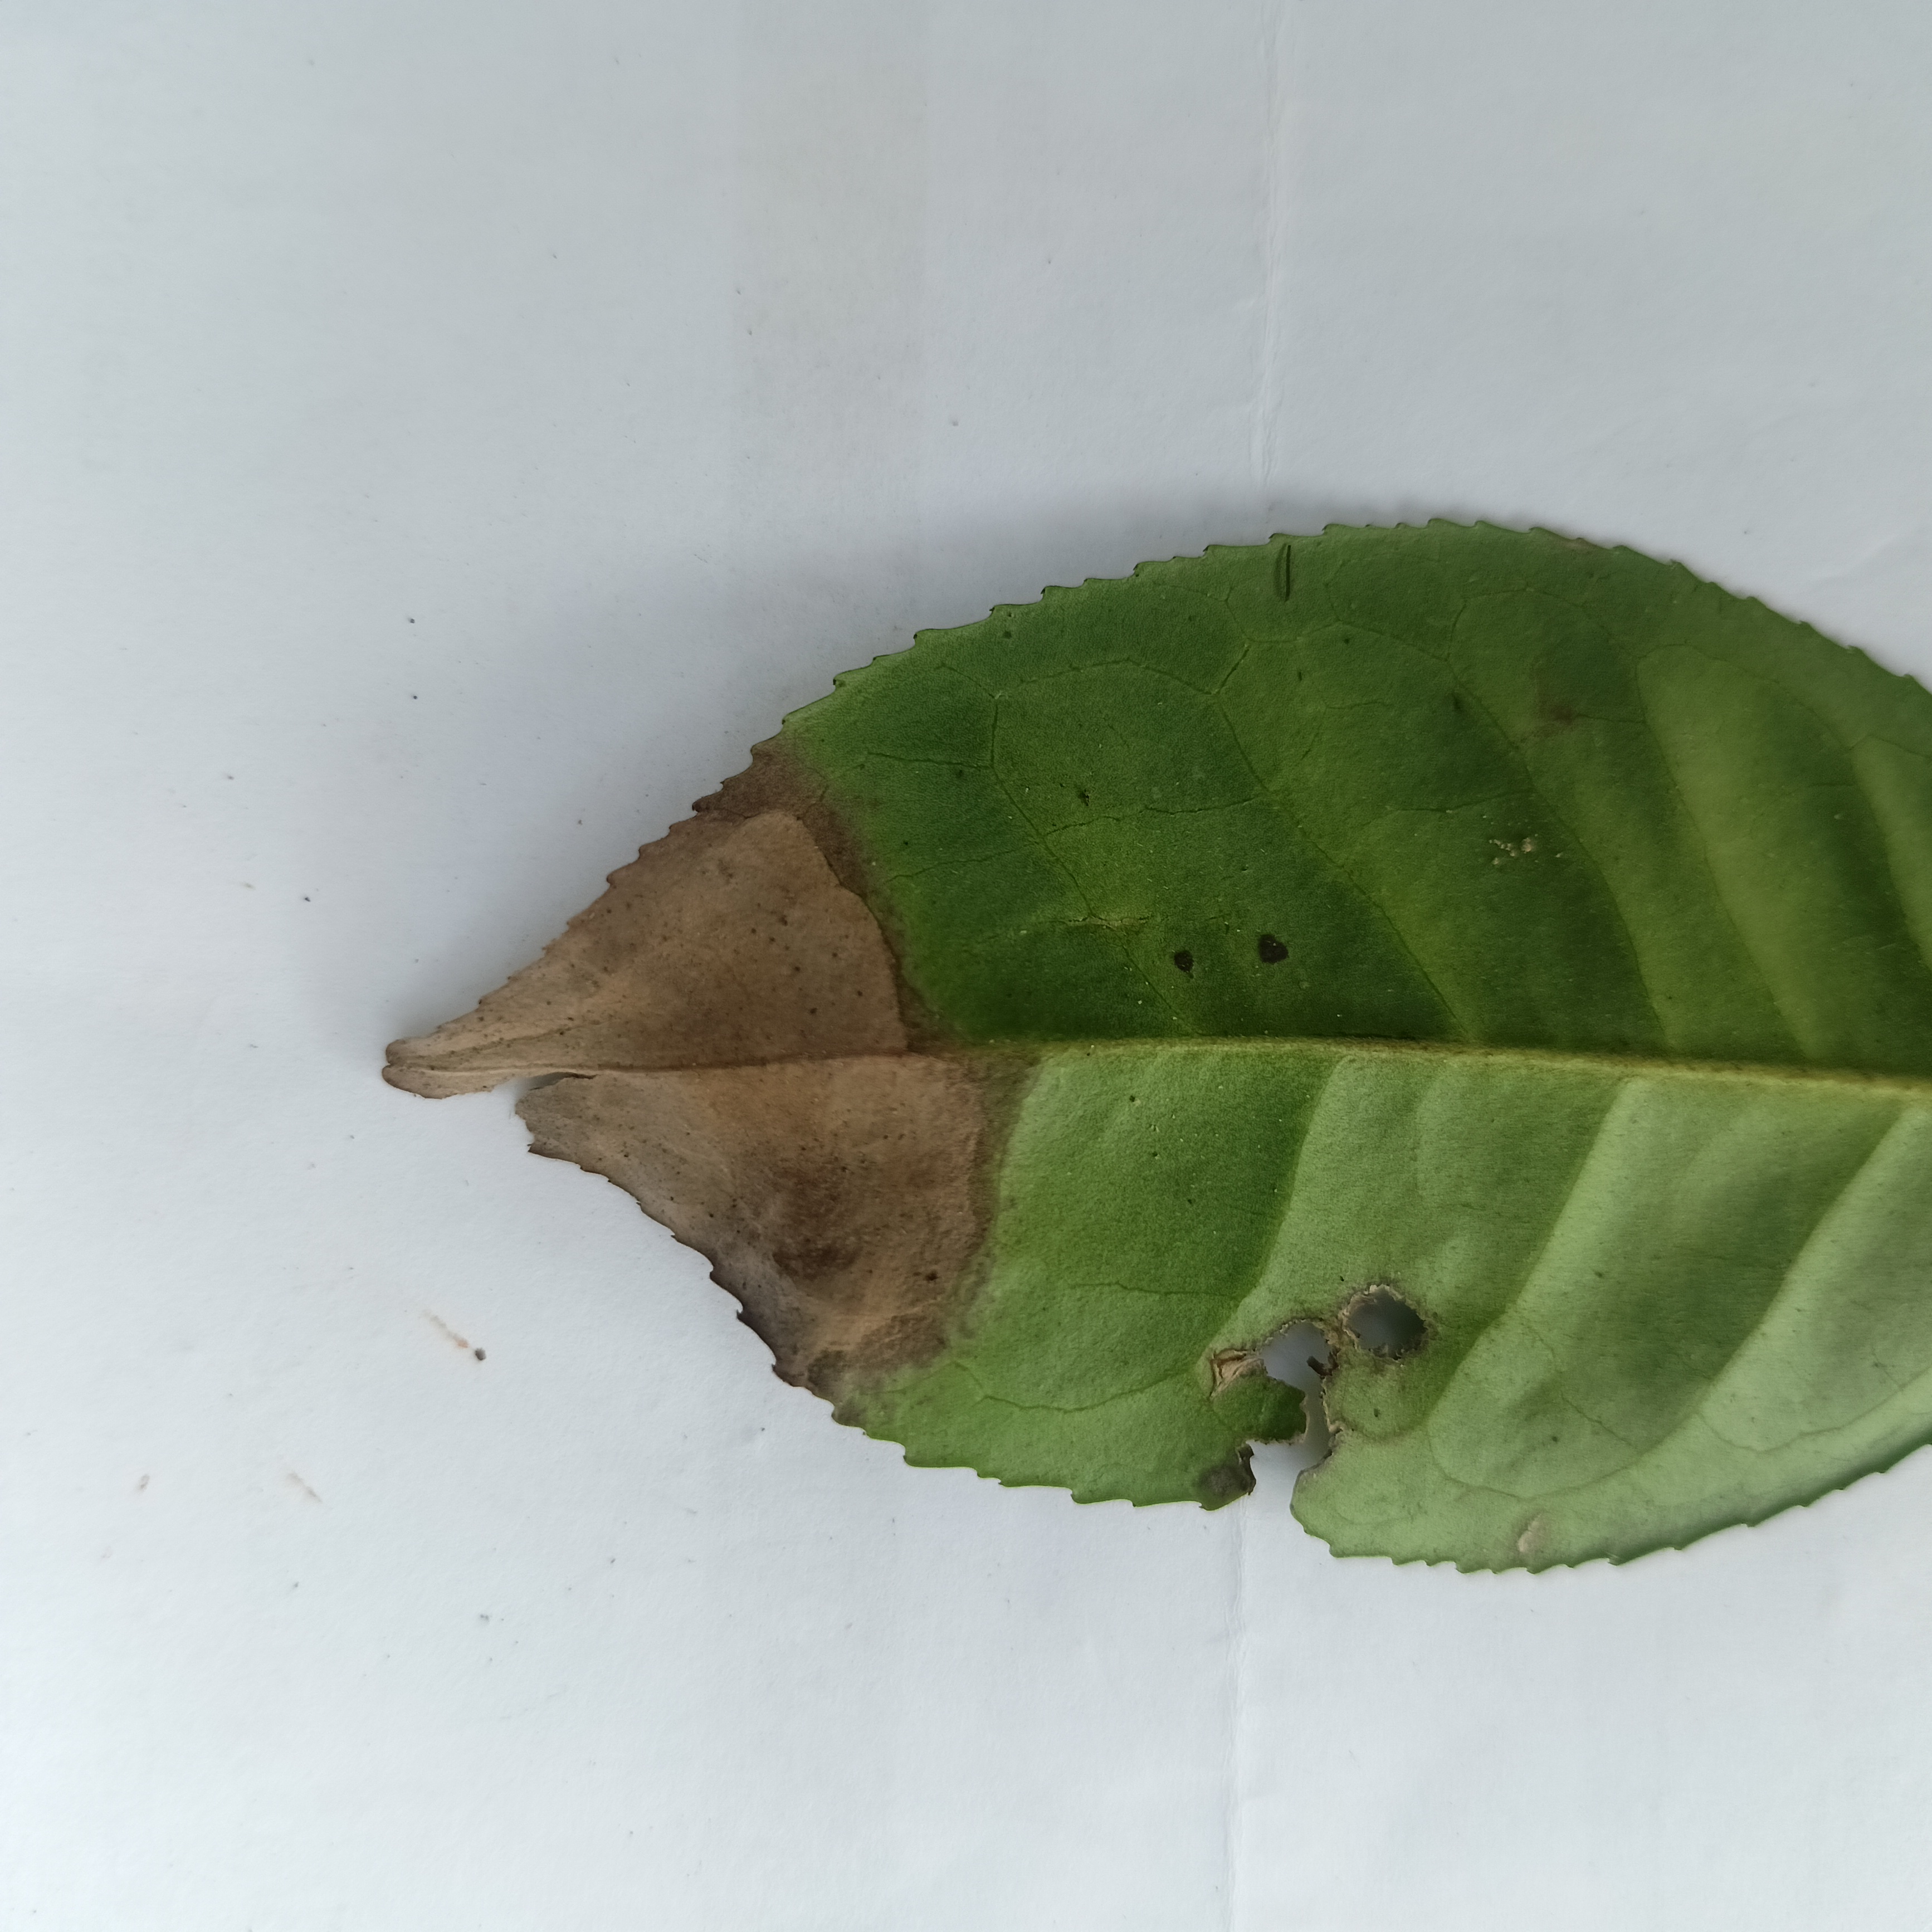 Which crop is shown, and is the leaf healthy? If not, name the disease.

tea, brown blight
